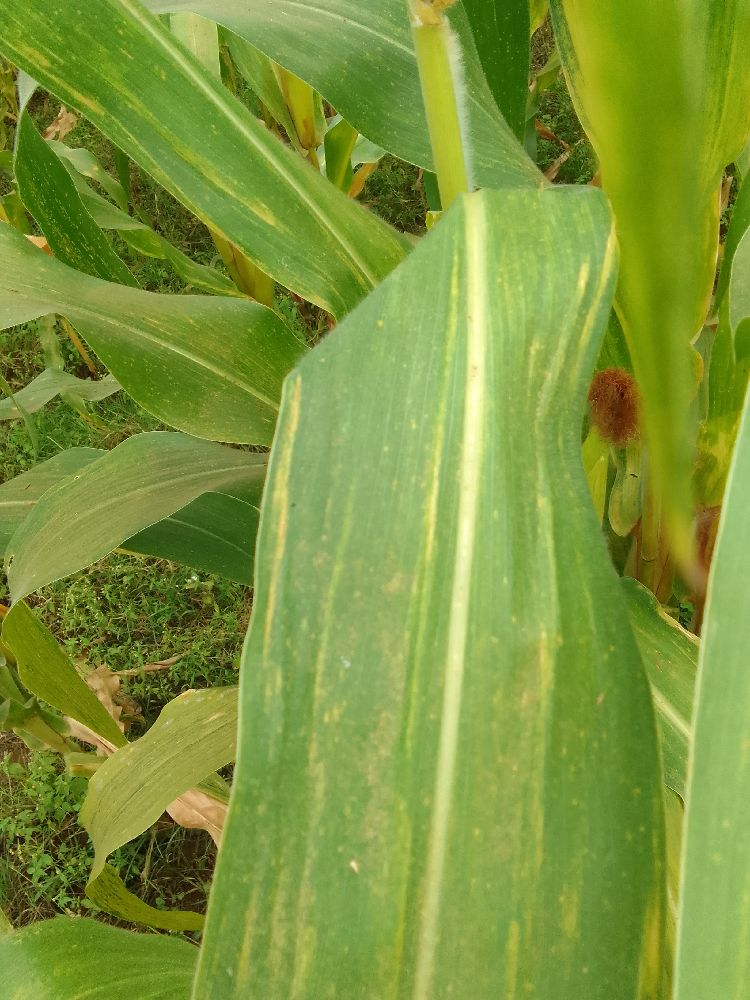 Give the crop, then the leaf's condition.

maize, maize lethal necrosis
